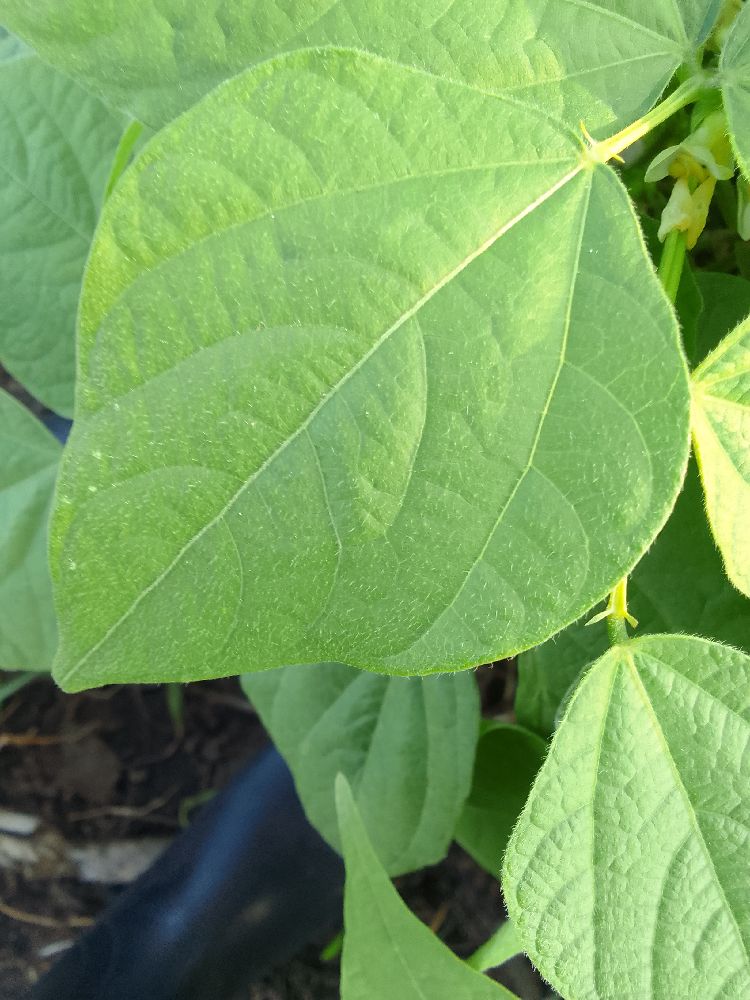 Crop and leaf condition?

common bean, healthy
